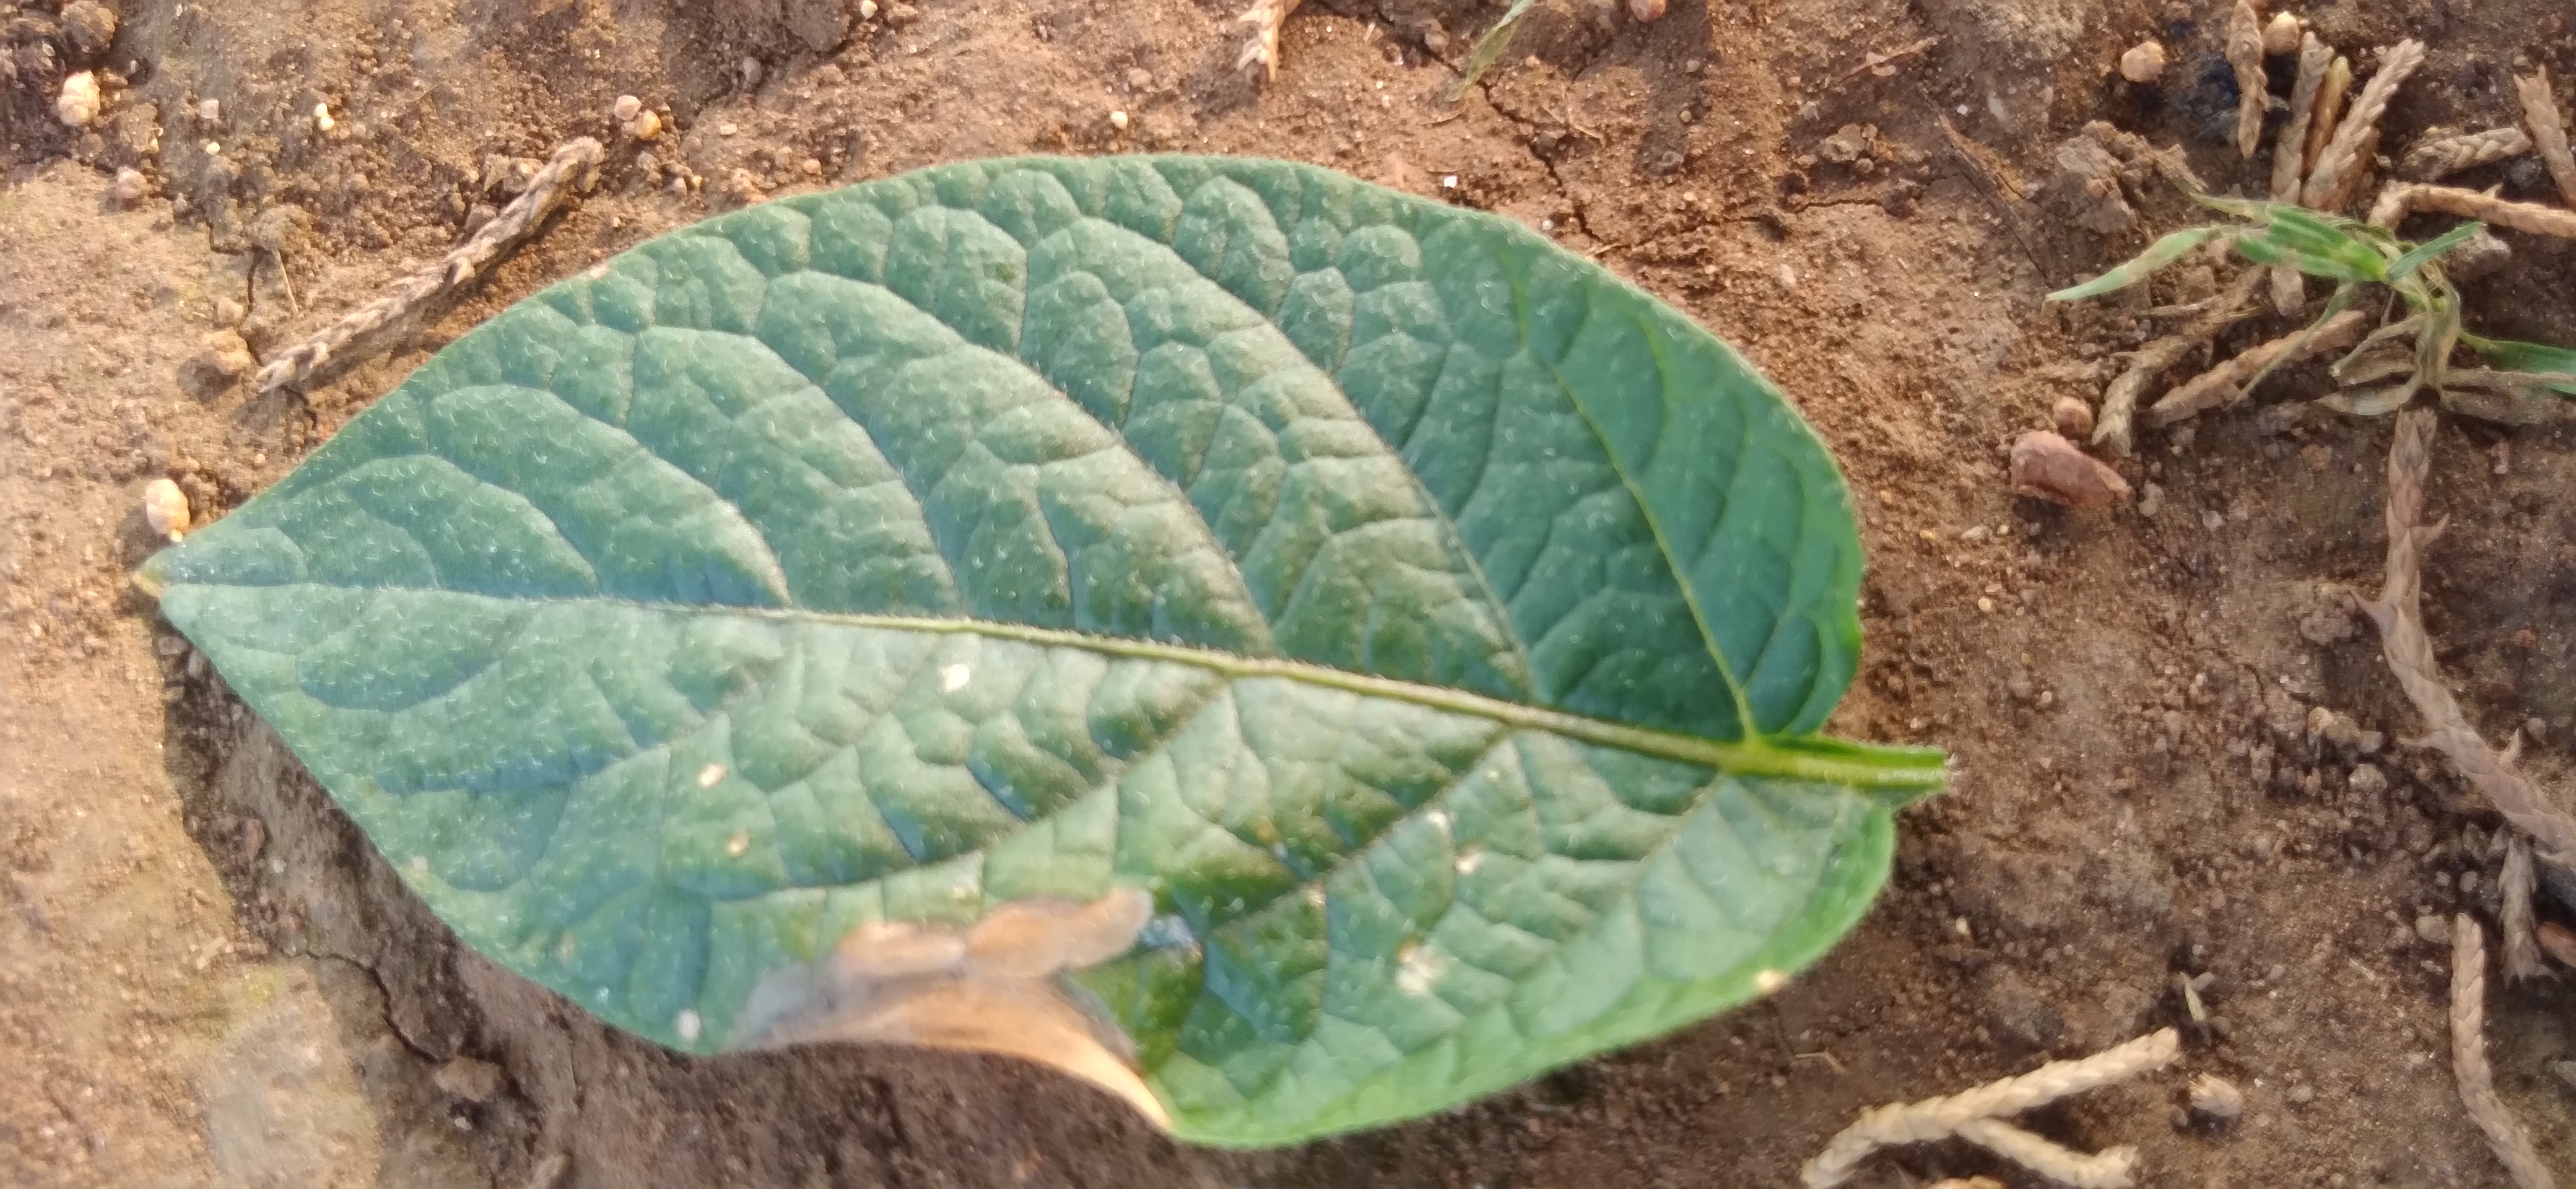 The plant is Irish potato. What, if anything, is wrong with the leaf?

early blight
